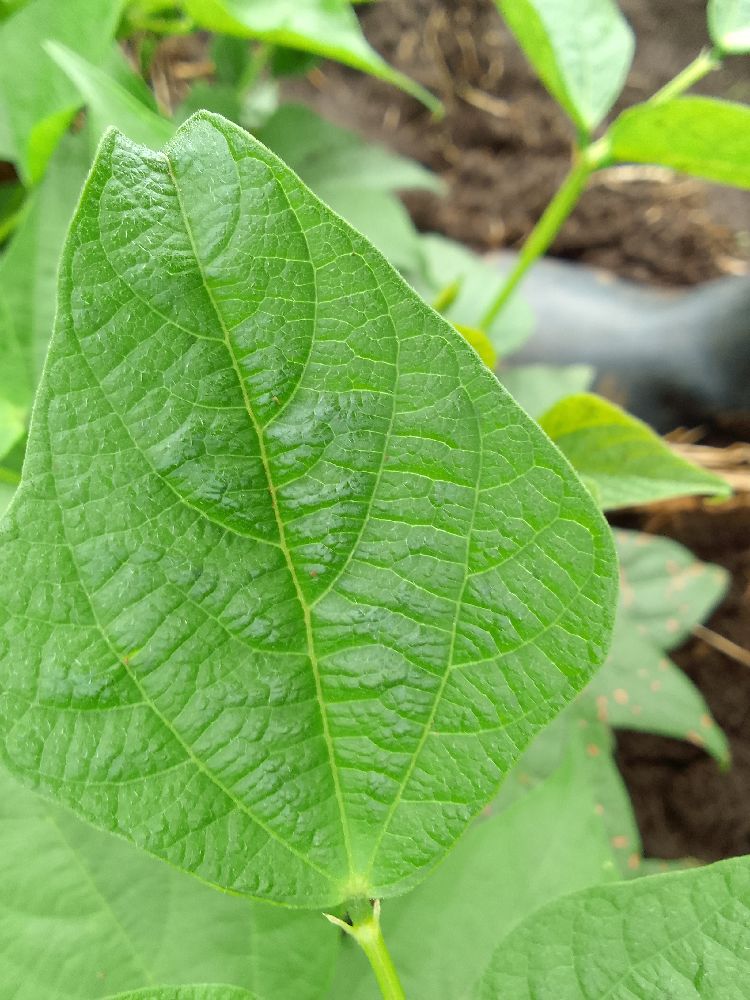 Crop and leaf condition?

common bean, healthy
